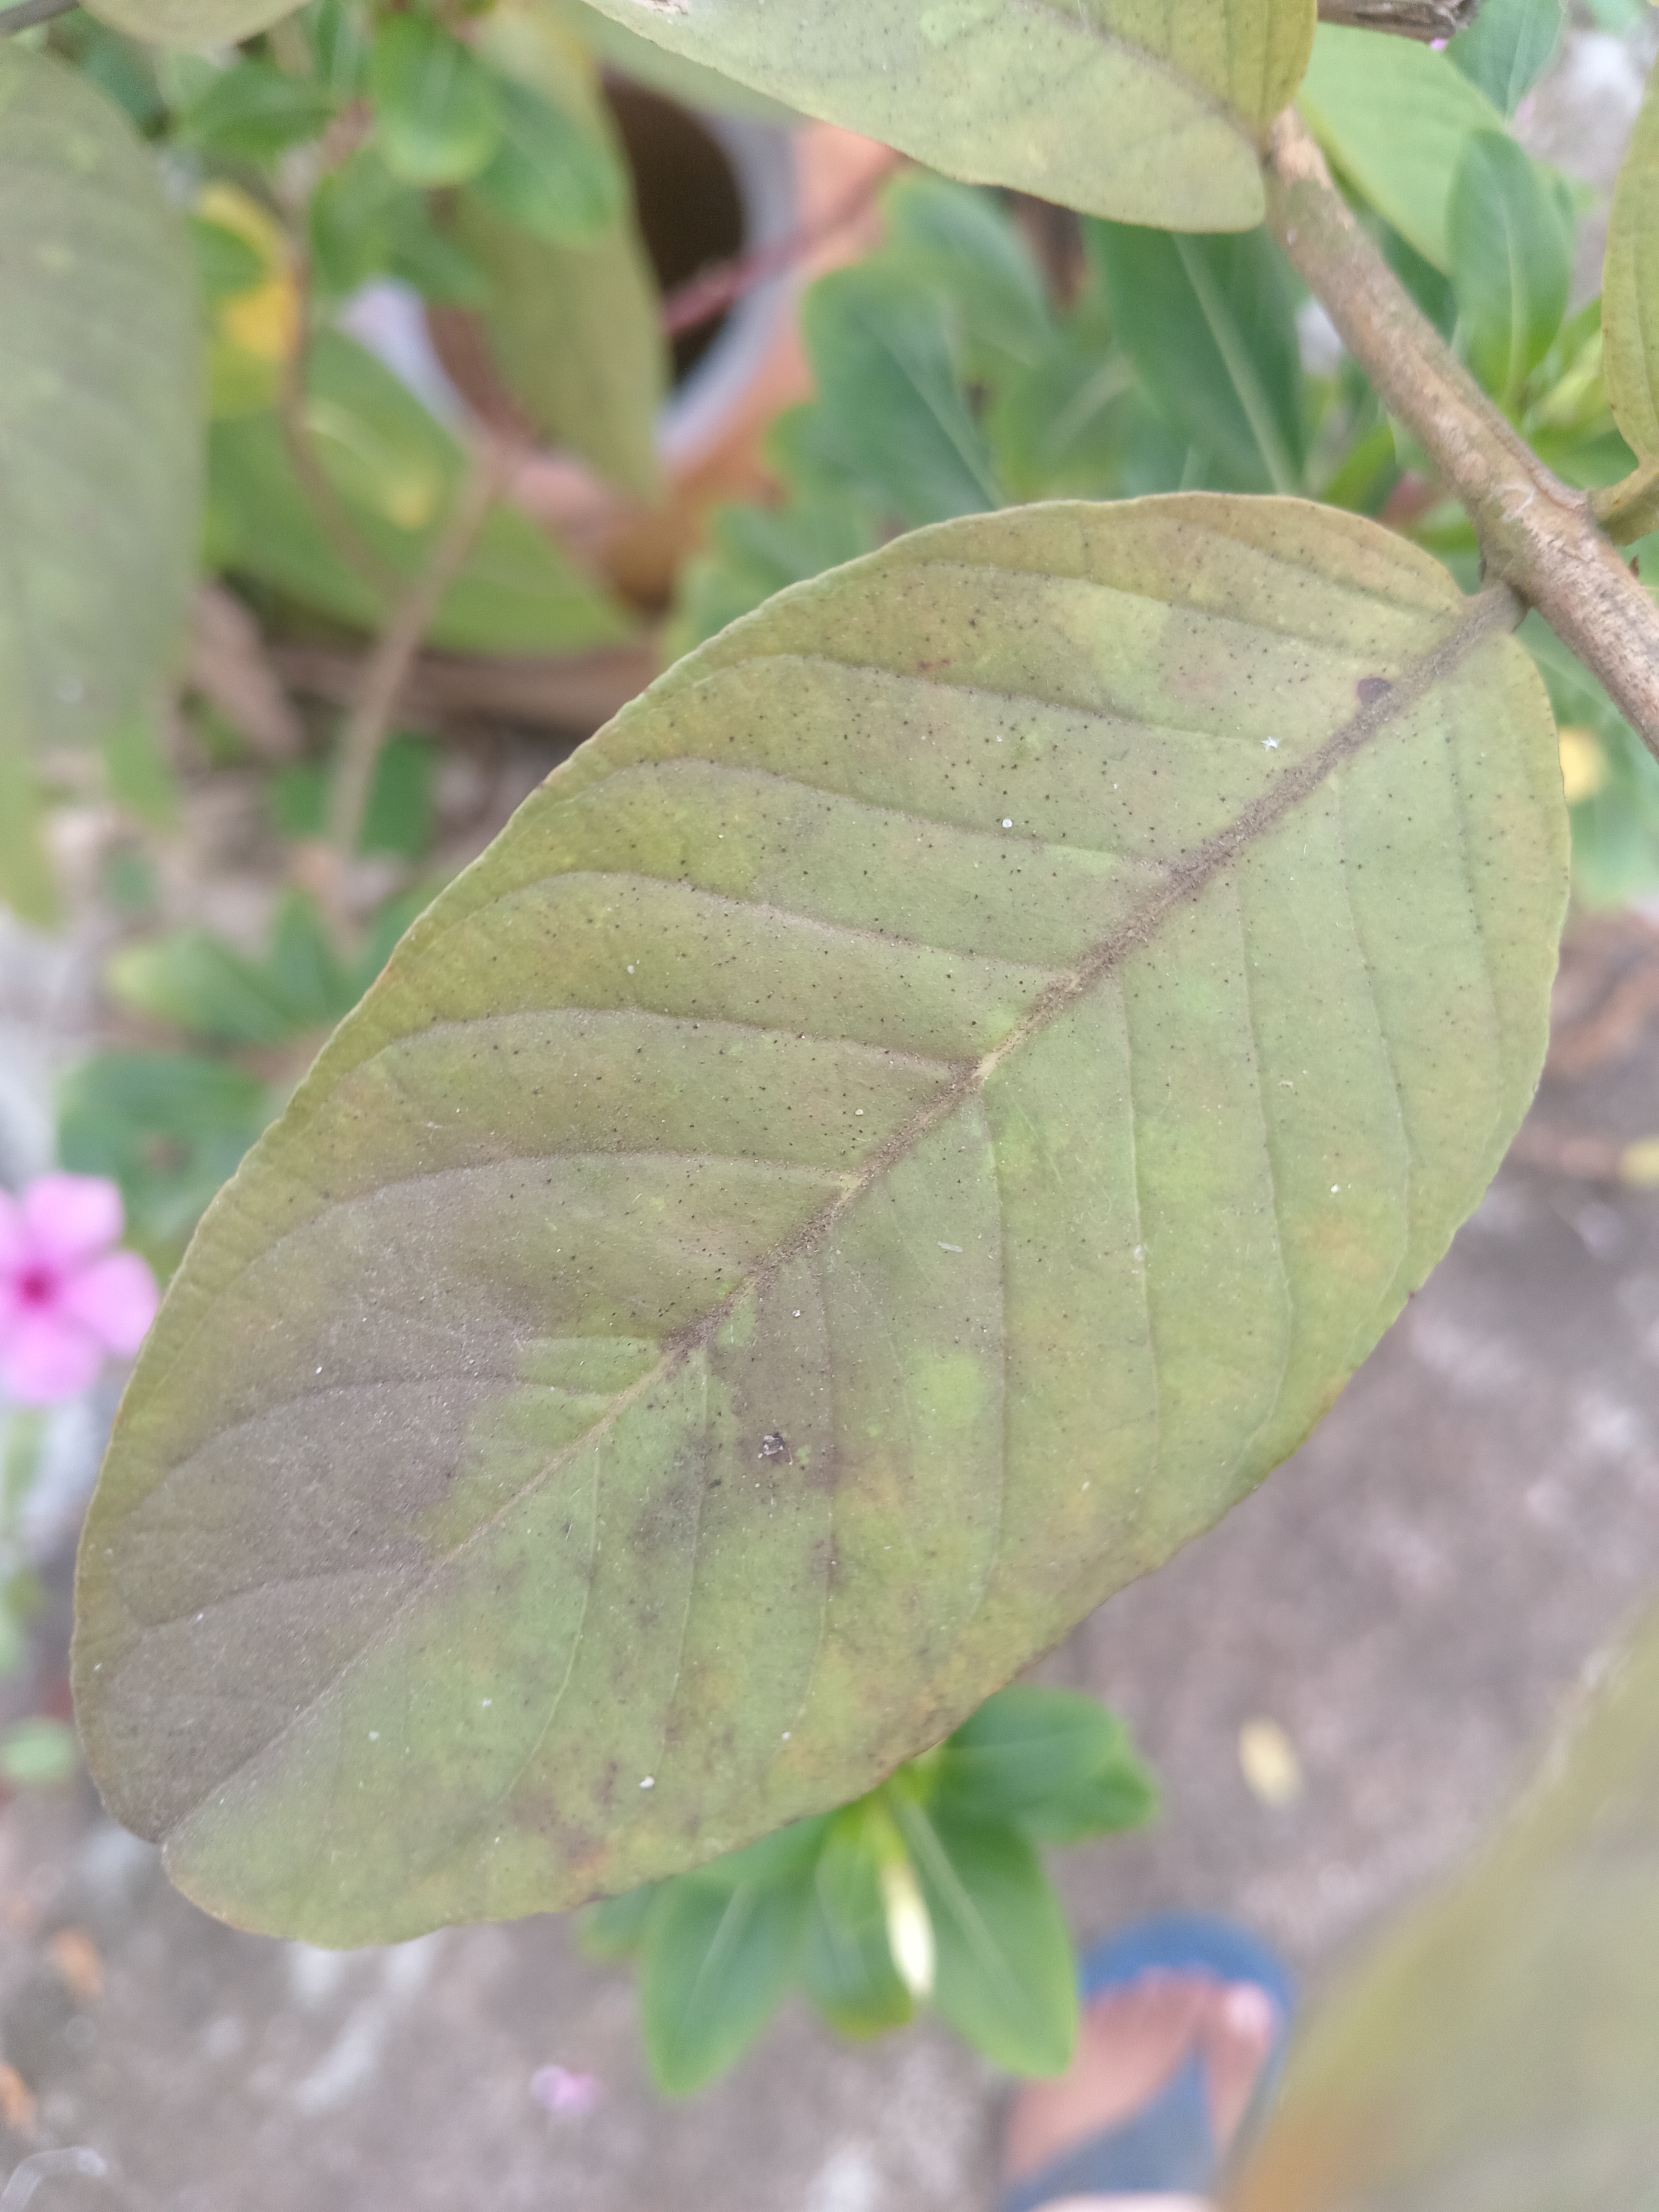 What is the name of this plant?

guava
